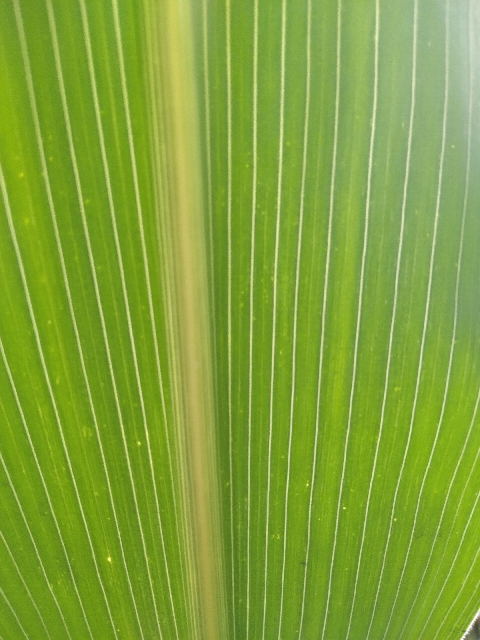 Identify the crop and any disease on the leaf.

maize, healthy
